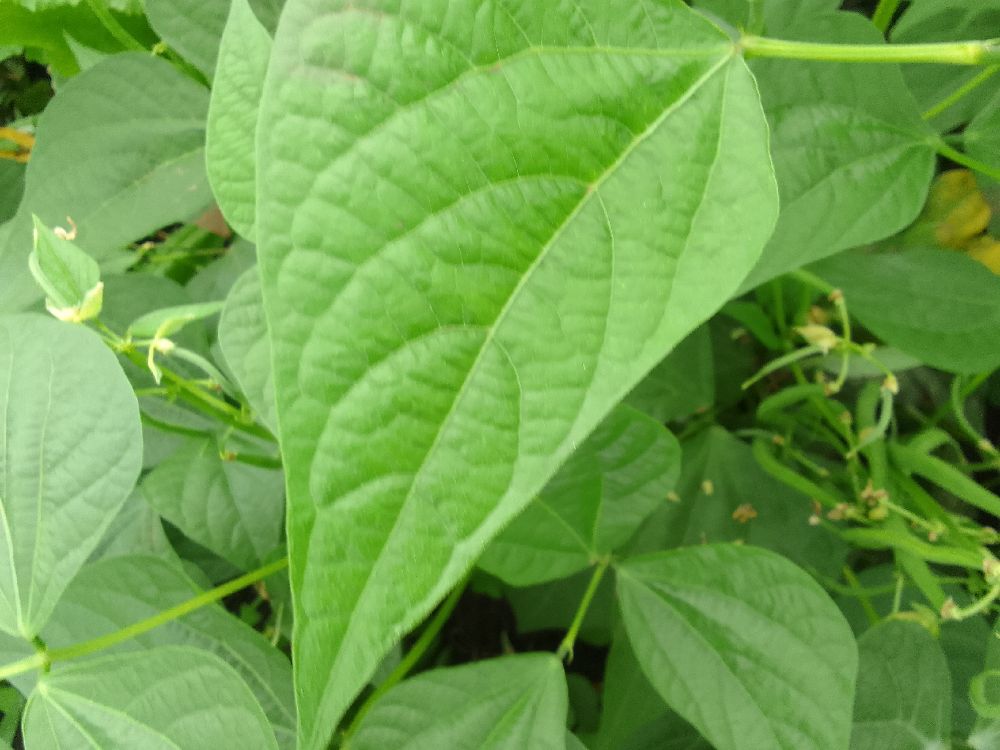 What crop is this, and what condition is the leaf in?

common bean, healthy
